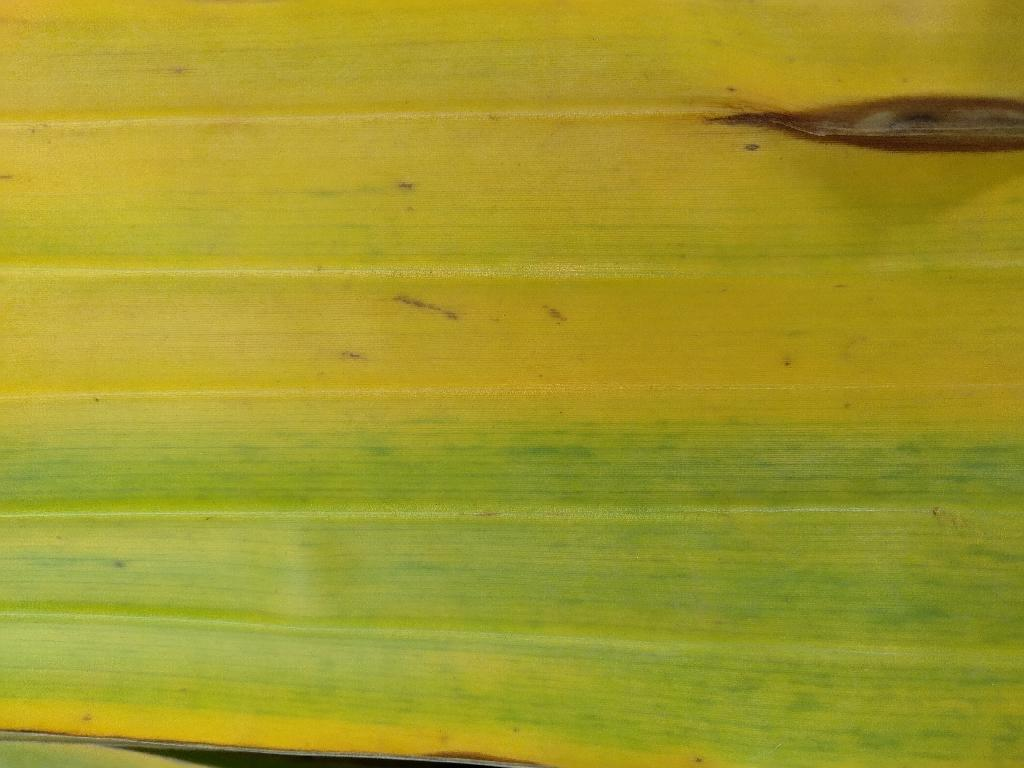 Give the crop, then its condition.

banana, fusarium wilt race 1
